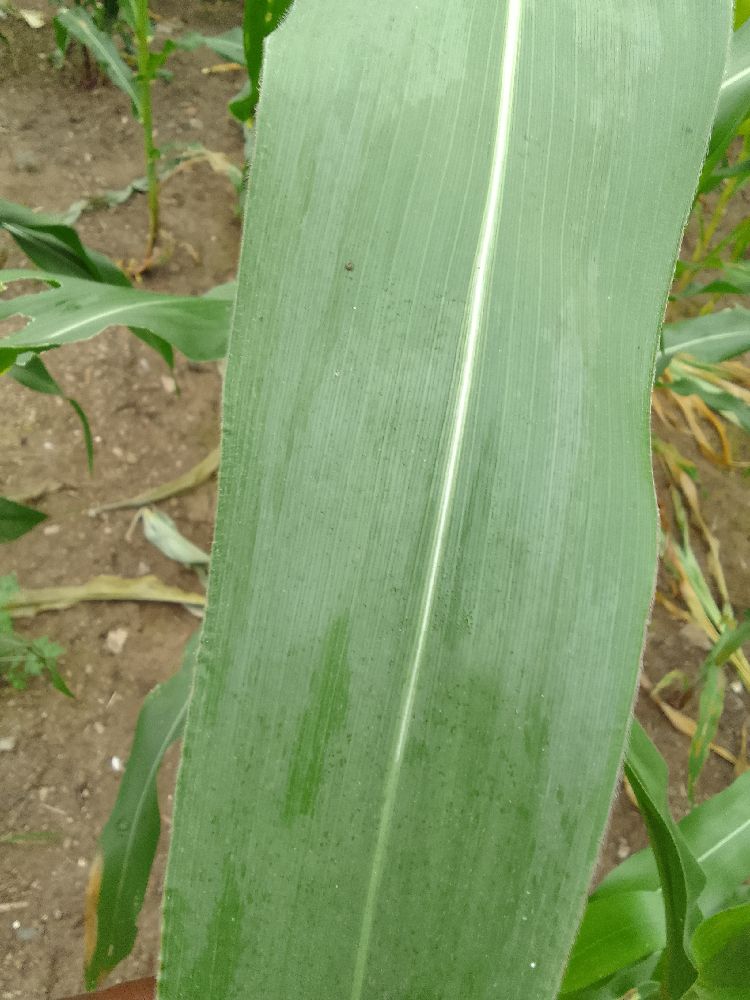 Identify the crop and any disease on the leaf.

maize, healthy
